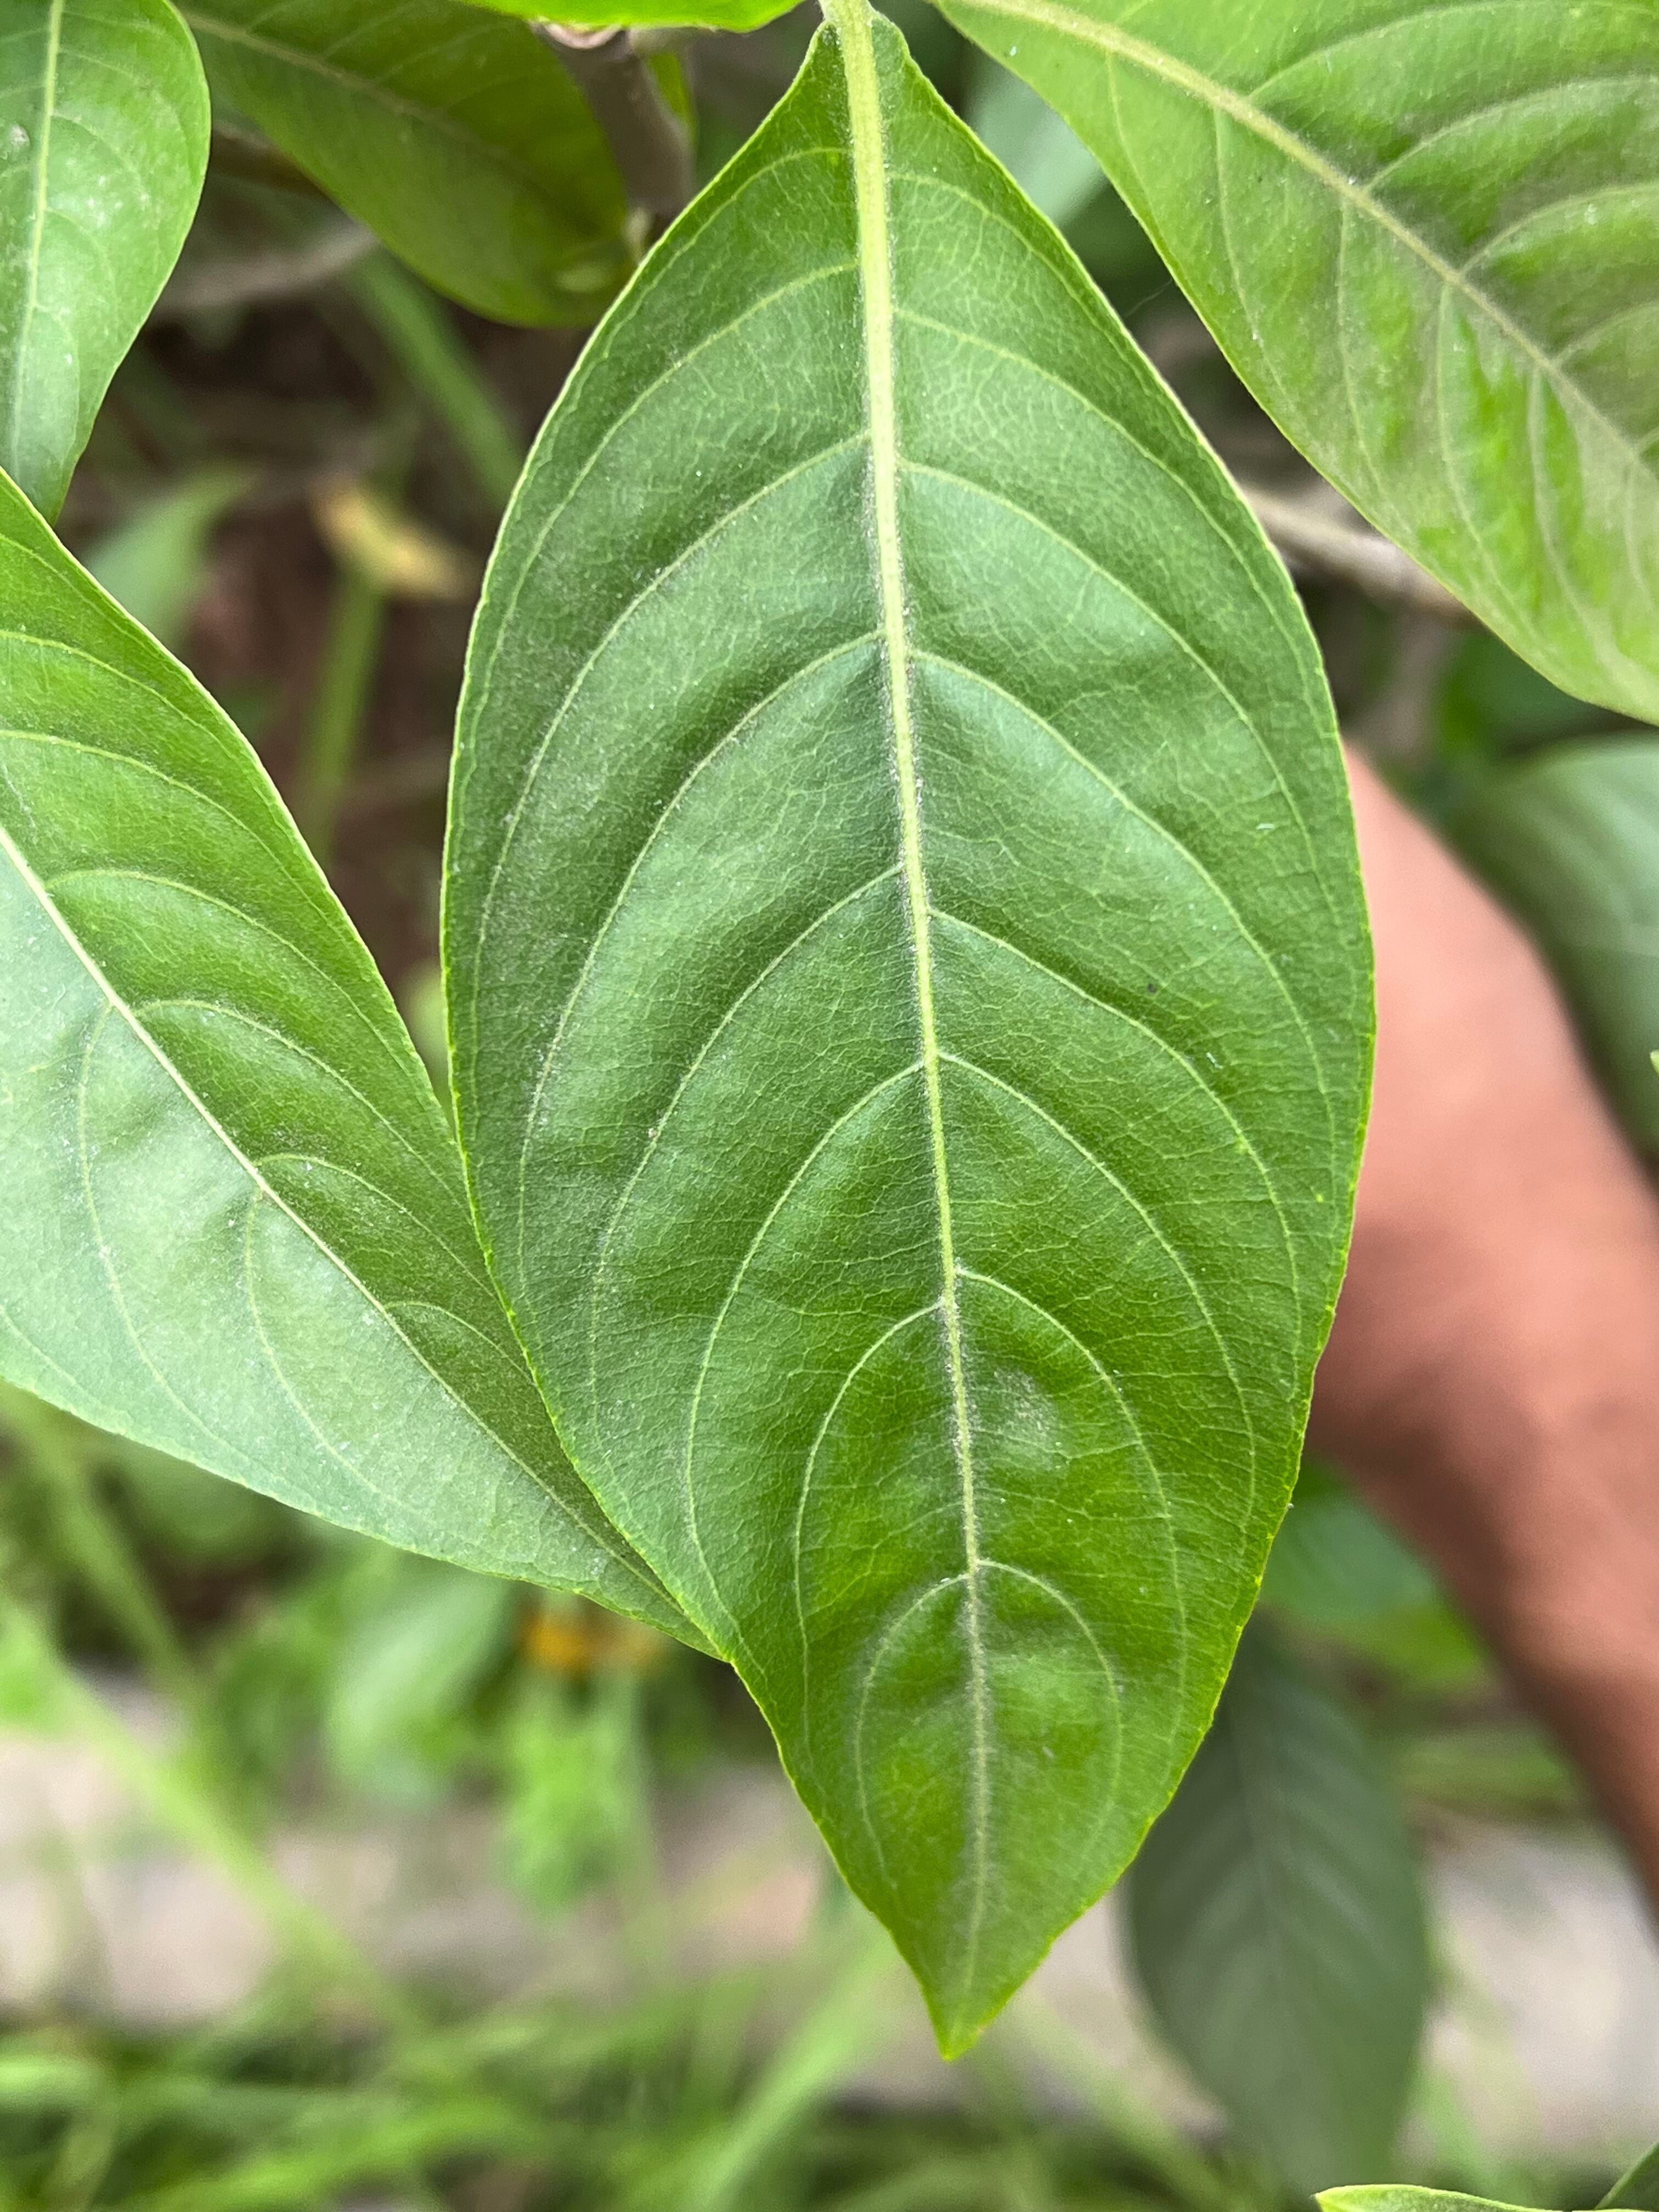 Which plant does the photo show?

vasaka
